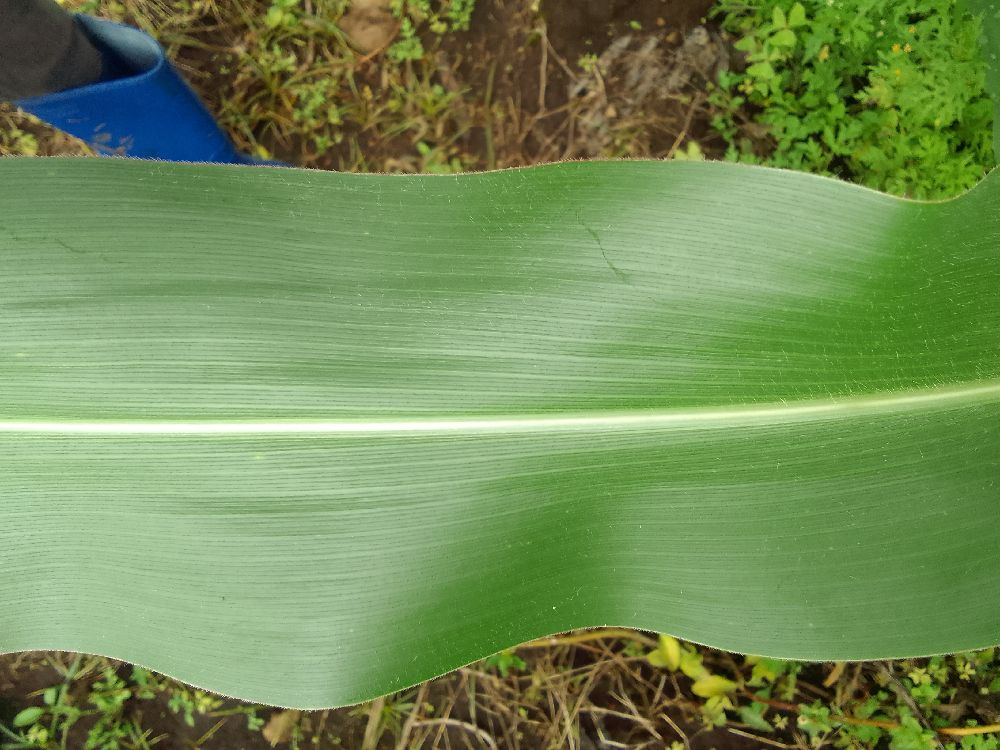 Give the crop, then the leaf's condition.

maize, healthy
